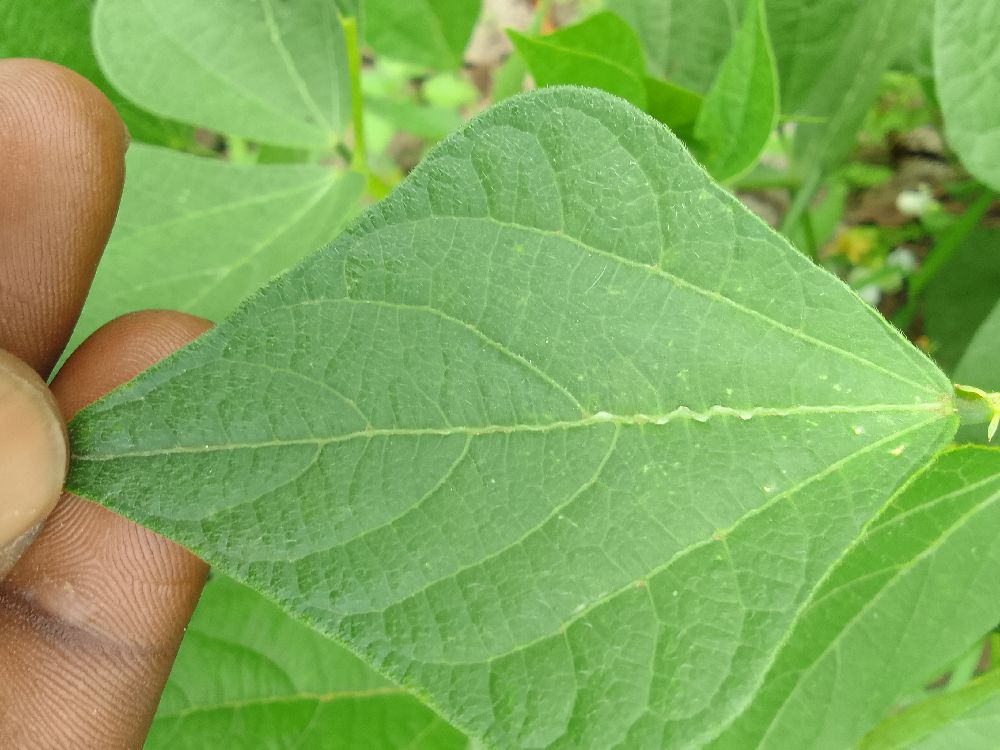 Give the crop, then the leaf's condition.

common bean, healthy
